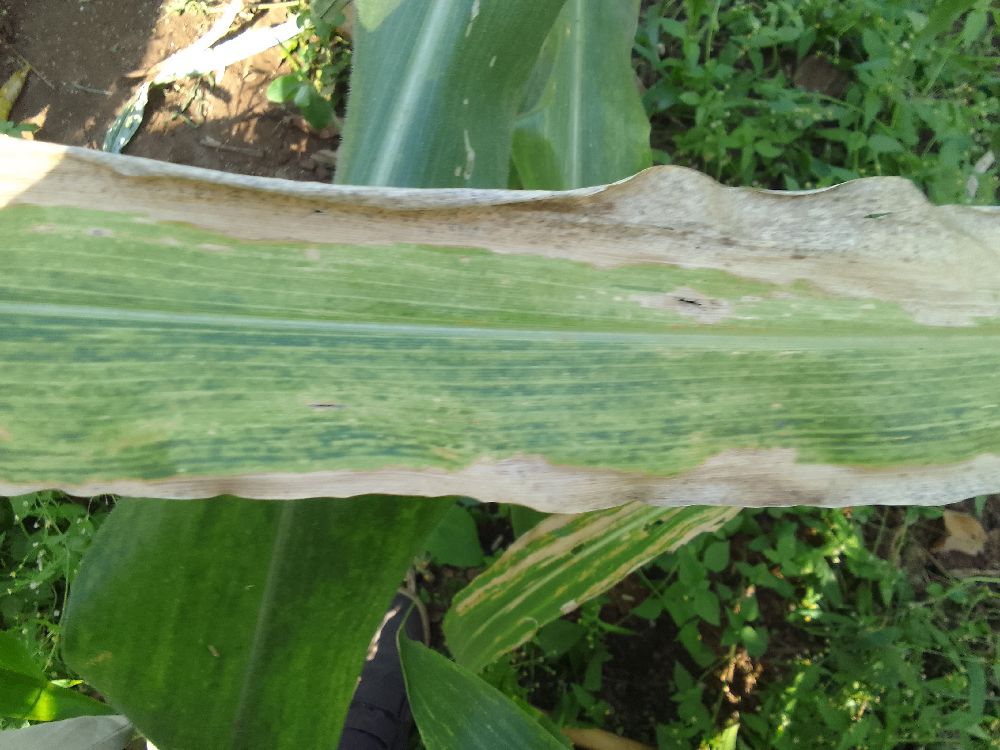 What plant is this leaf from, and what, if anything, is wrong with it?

maize, maize lethal necrosis
